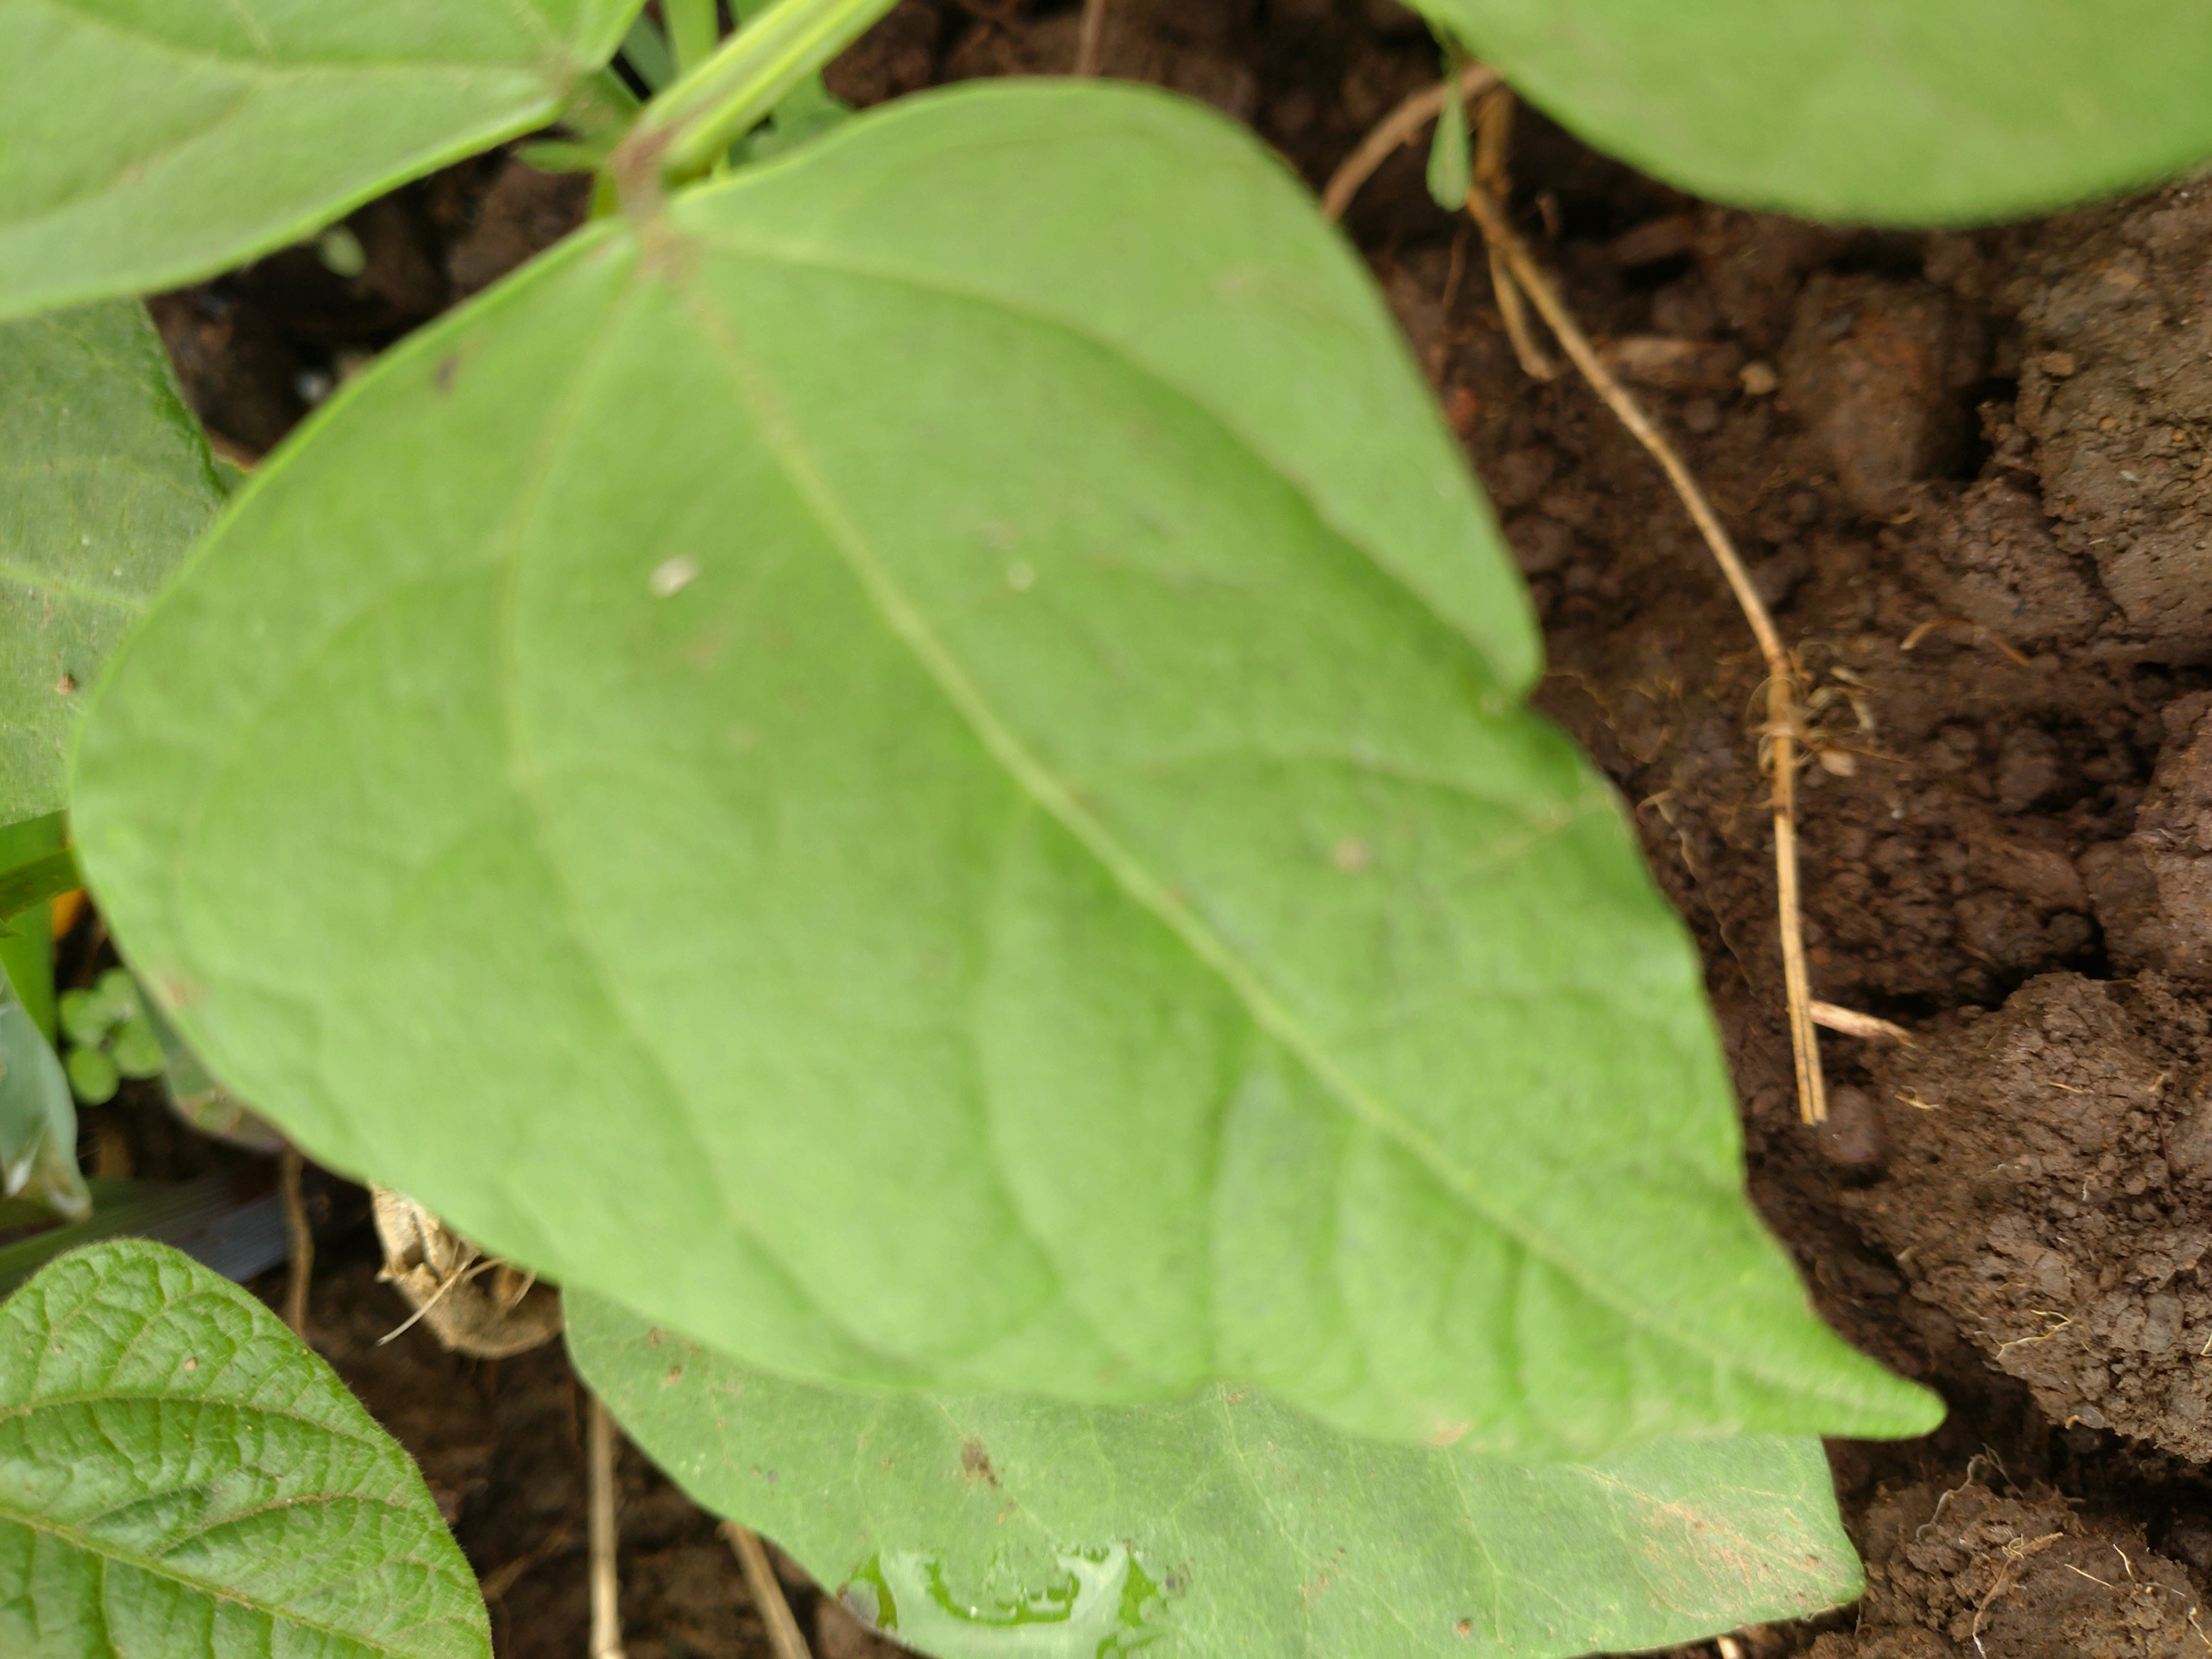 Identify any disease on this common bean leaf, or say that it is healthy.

healthy
